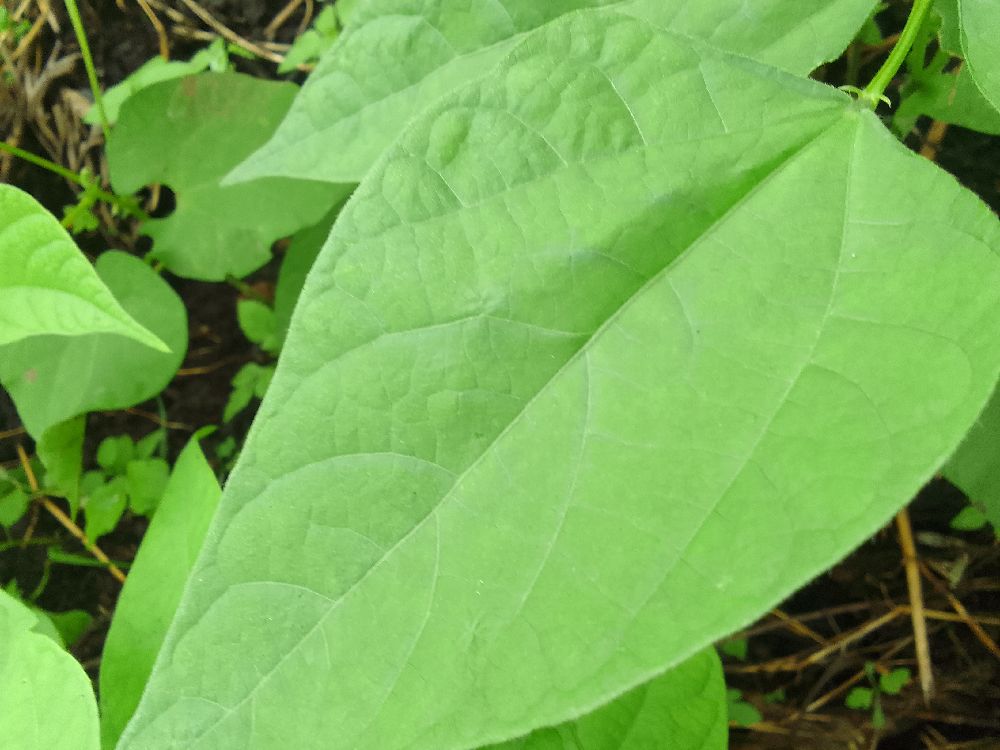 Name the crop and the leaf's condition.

common bean, healthy
